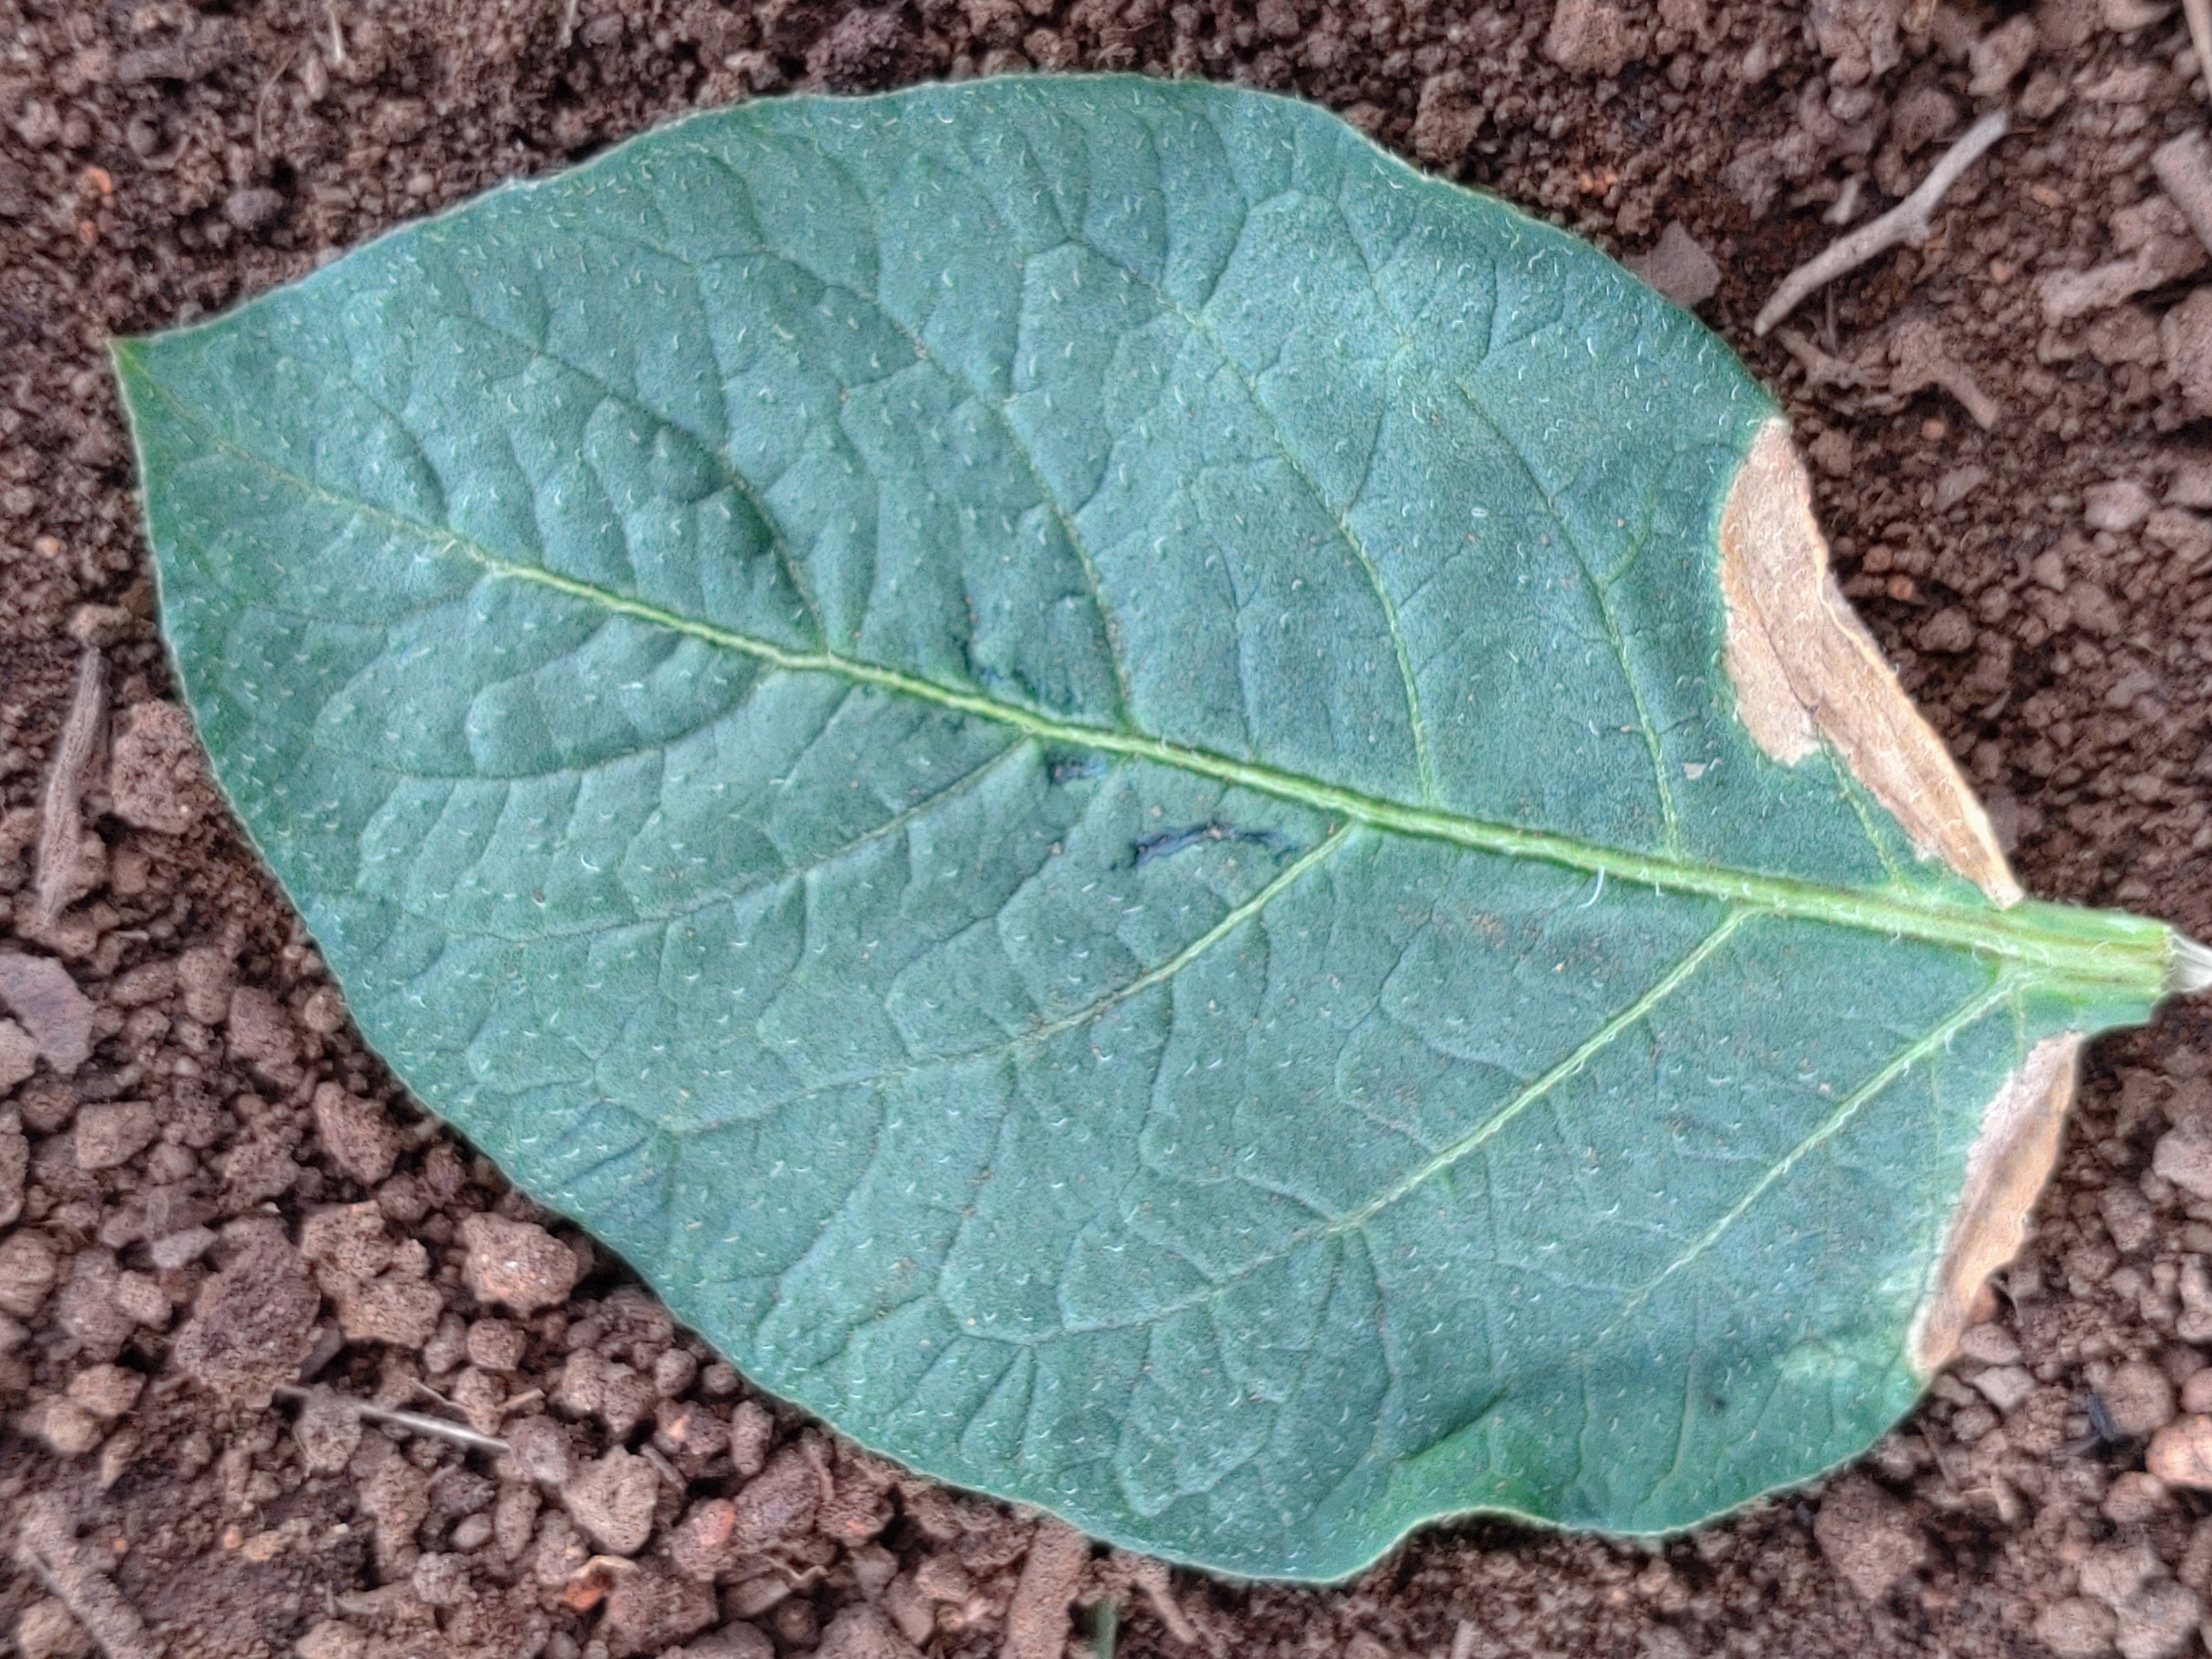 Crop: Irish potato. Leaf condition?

early blight
